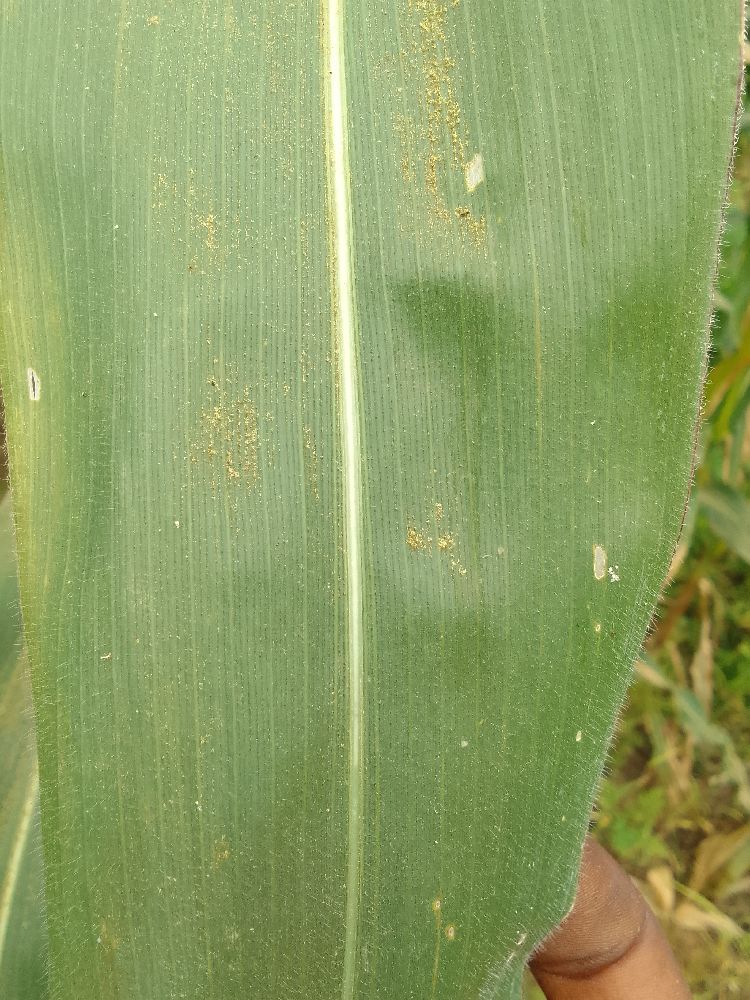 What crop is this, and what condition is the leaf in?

maize, healthy
